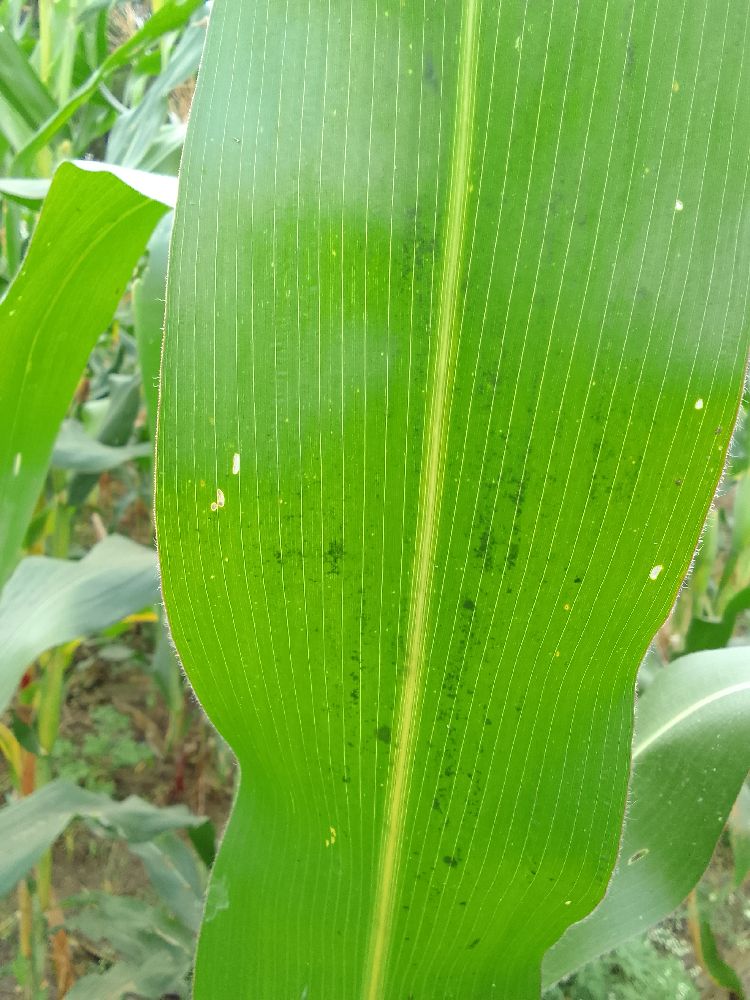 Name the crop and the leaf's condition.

maize, healthy
